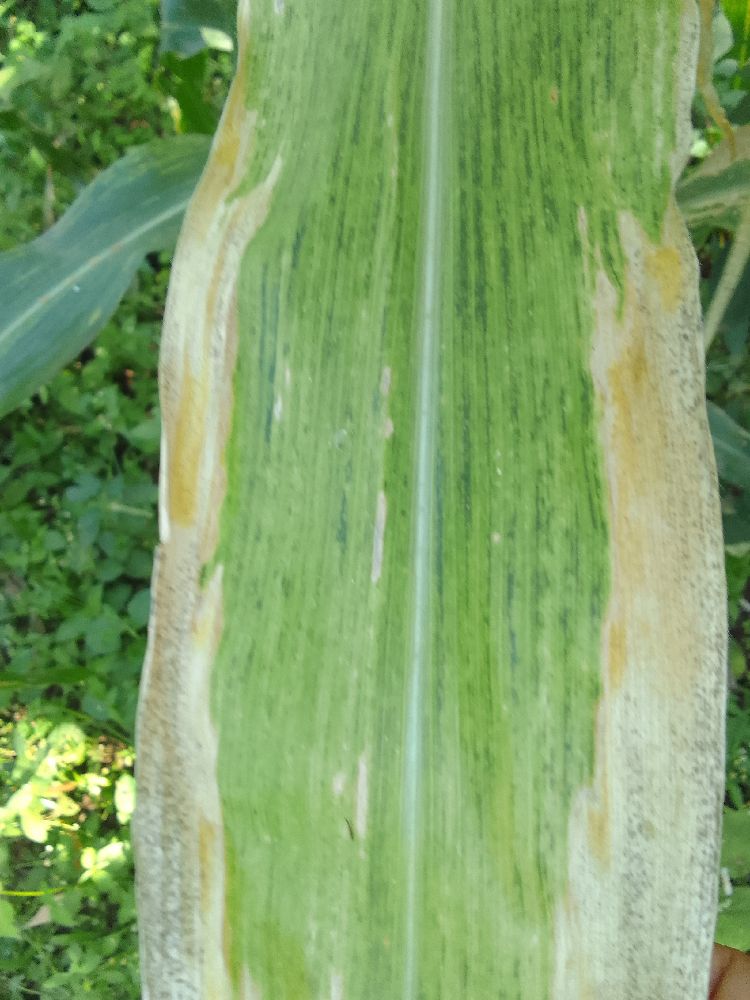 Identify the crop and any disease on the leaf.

maize, maize lethal necrosis
